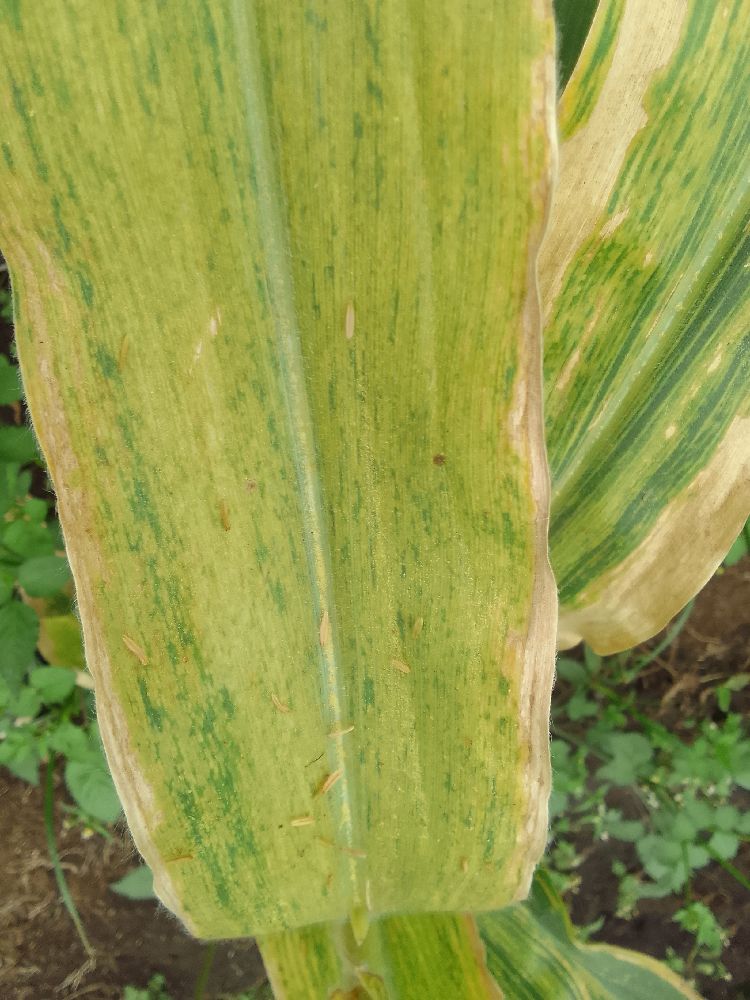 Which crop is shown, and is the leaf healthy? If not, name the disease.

maize, maize lethal necrosis
